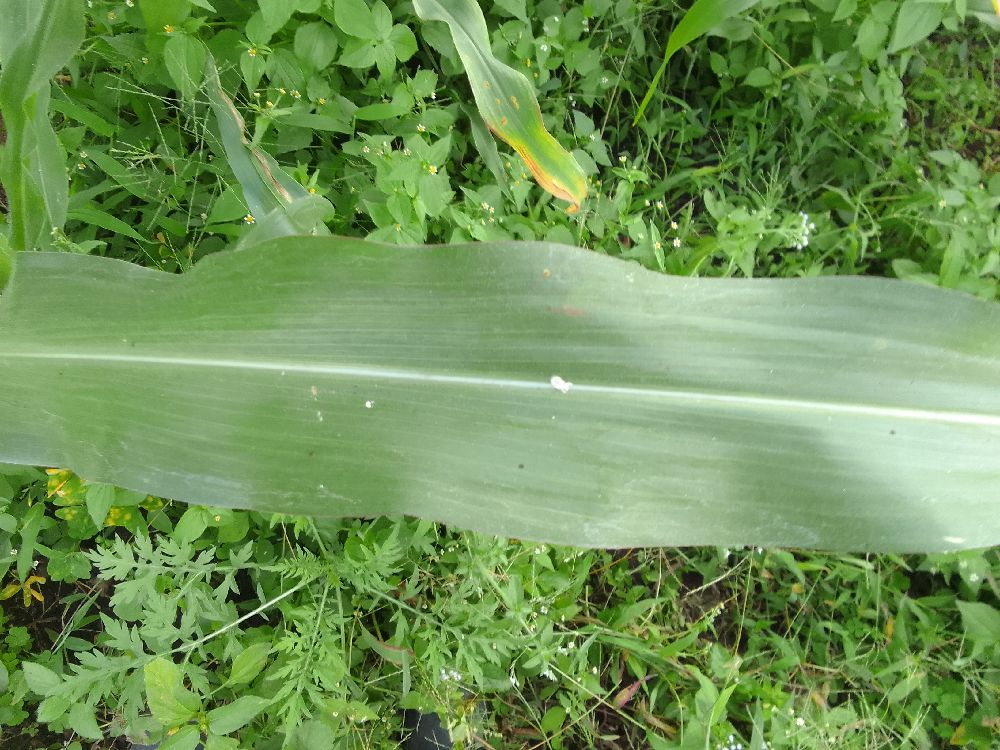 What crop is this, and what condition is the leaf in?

maize, healthy
